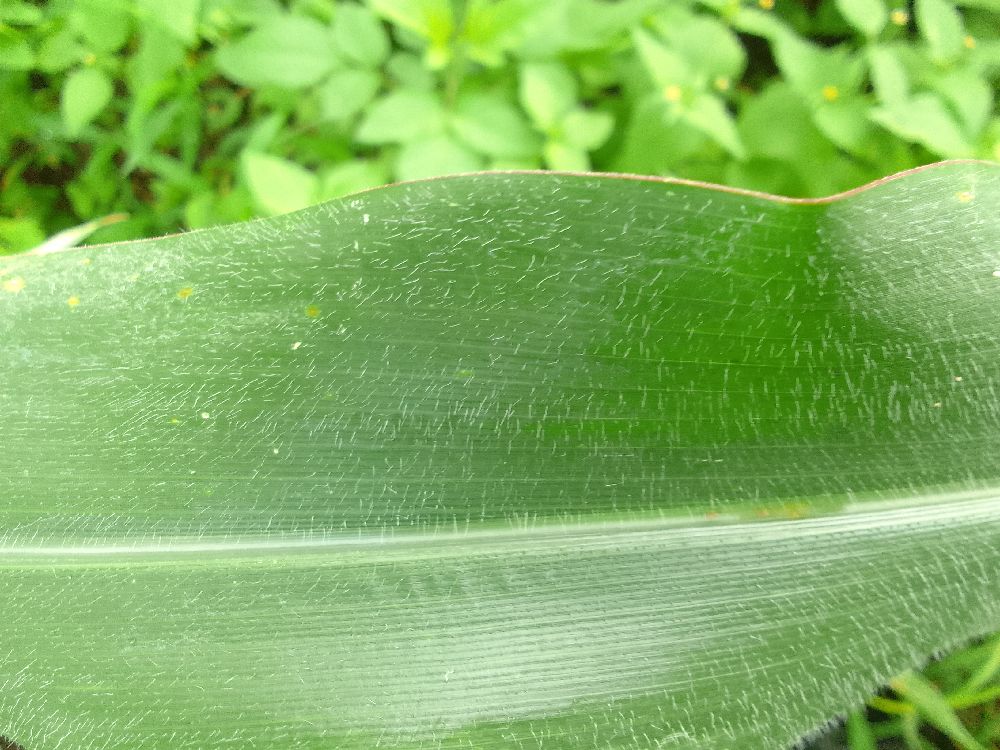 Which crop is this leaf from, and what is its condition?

maize, healthy
